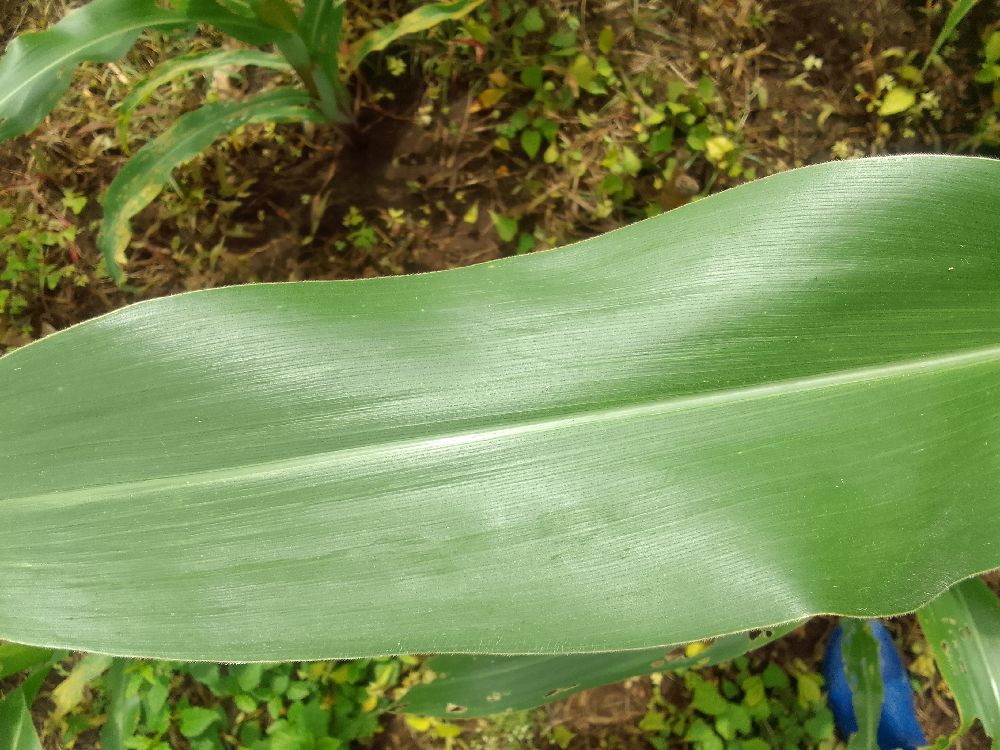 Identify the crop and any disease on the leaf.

maize, healthy
